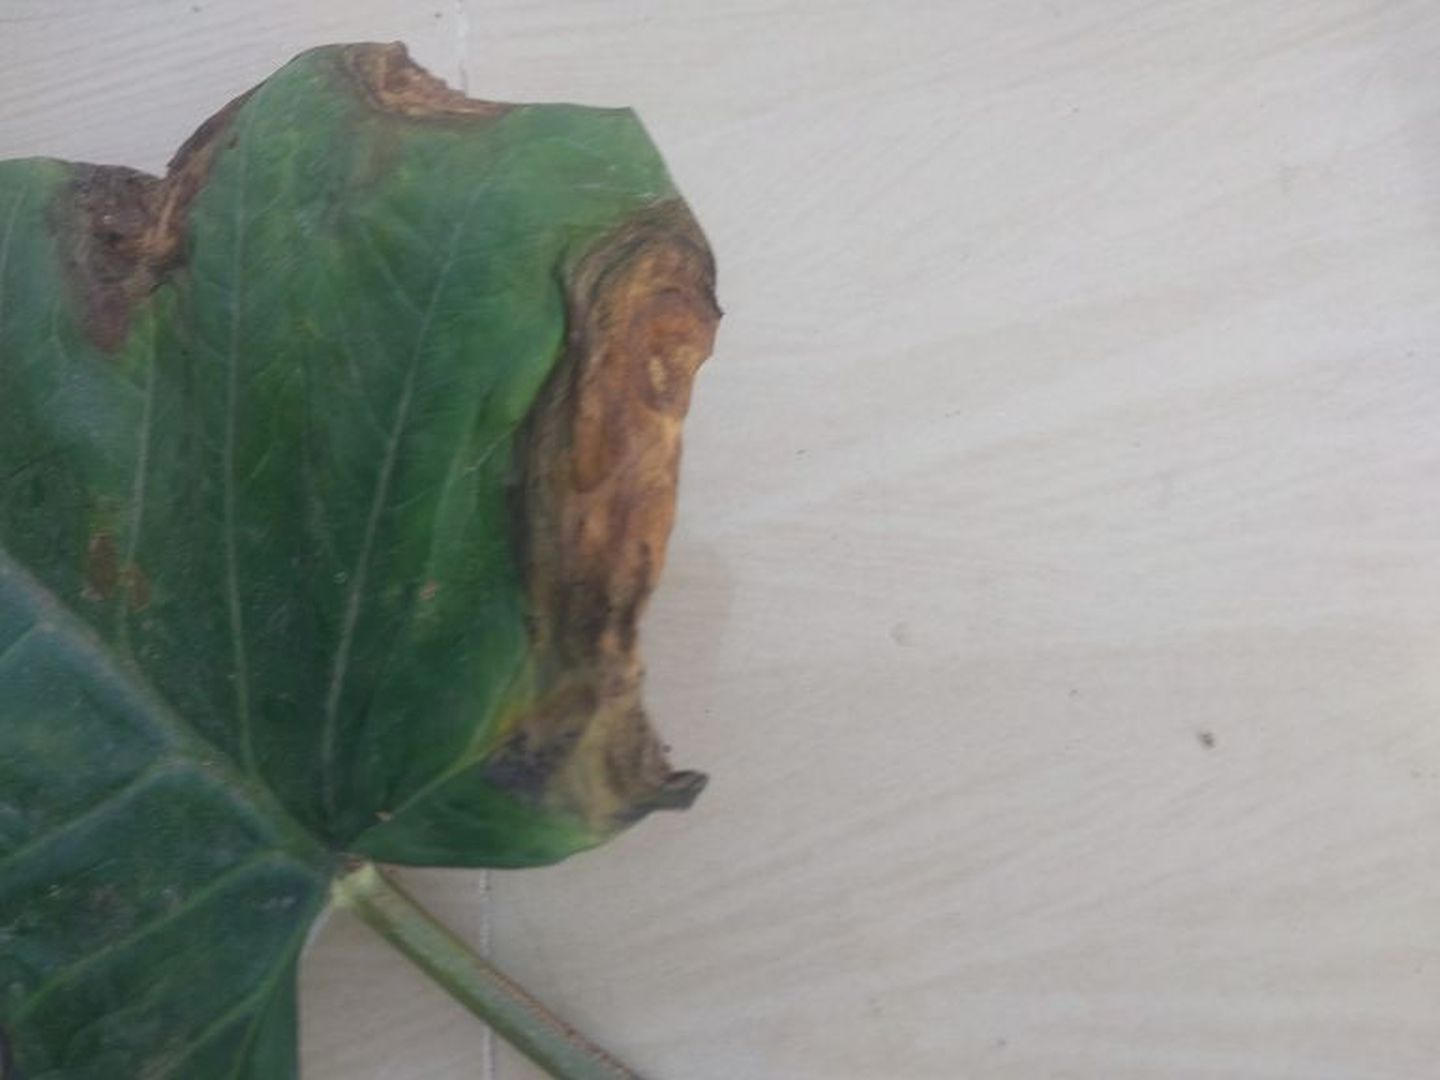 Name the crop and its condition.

taro, leaf blight
